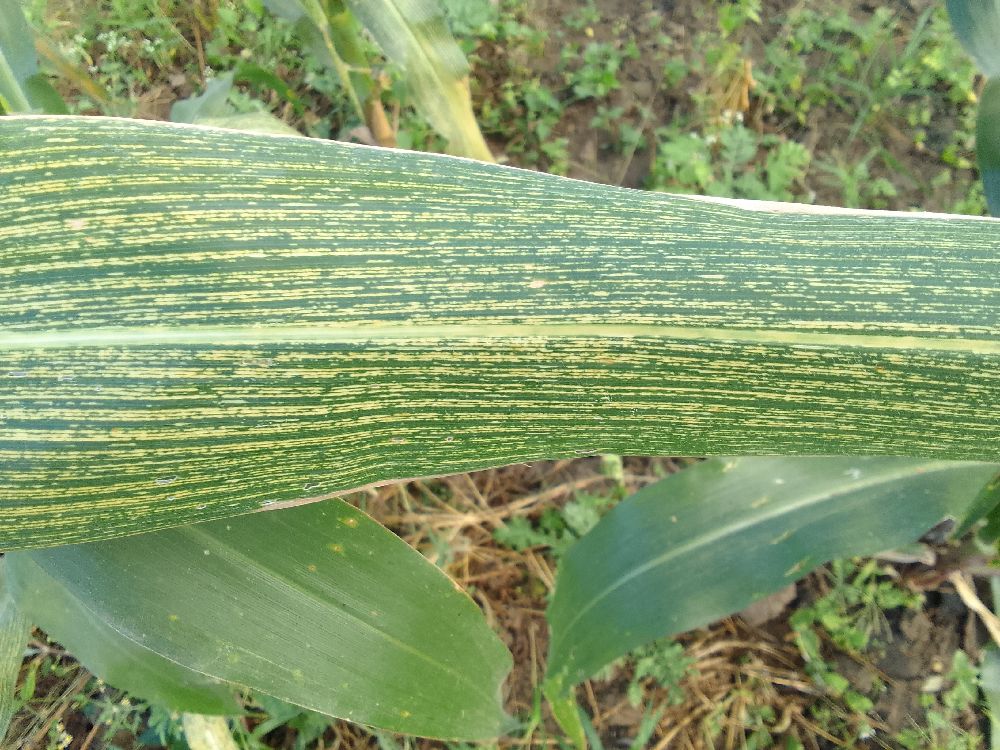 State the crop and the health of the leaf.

maize, maize streak virus
